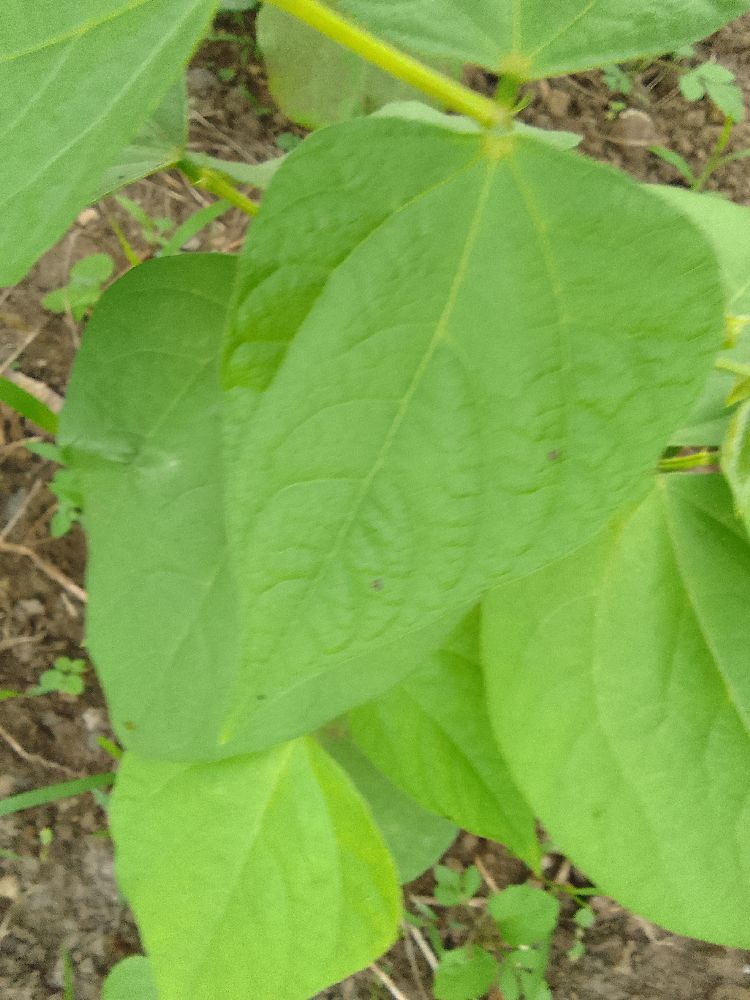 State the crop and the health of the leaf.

common bean, healthy
